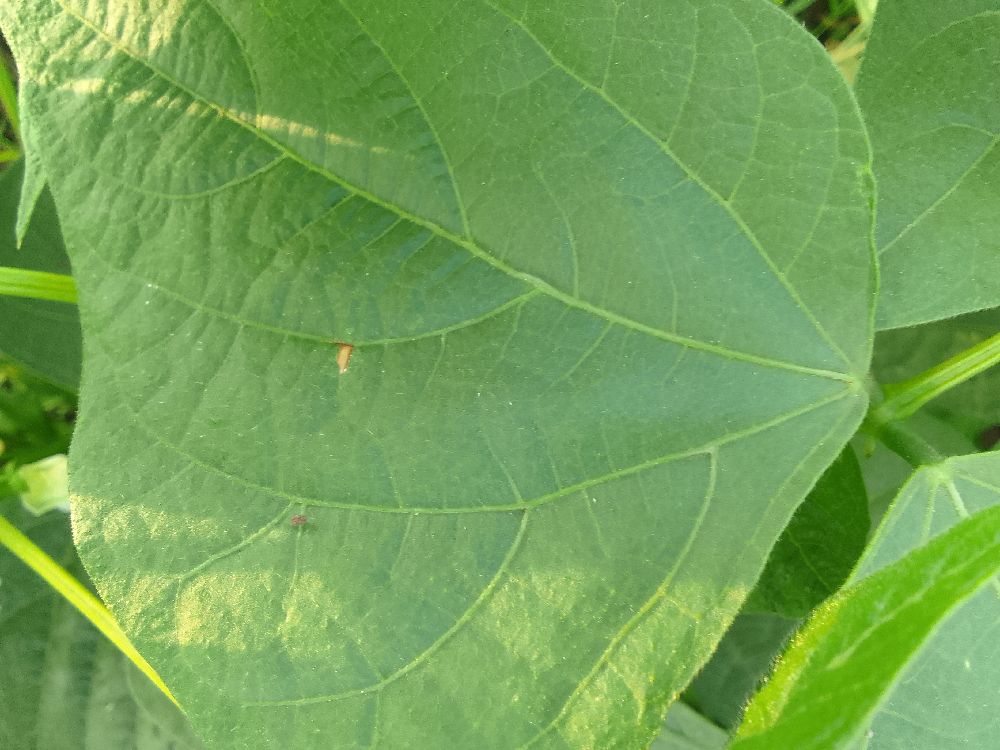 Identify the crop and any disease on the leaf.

common bean, healthy
